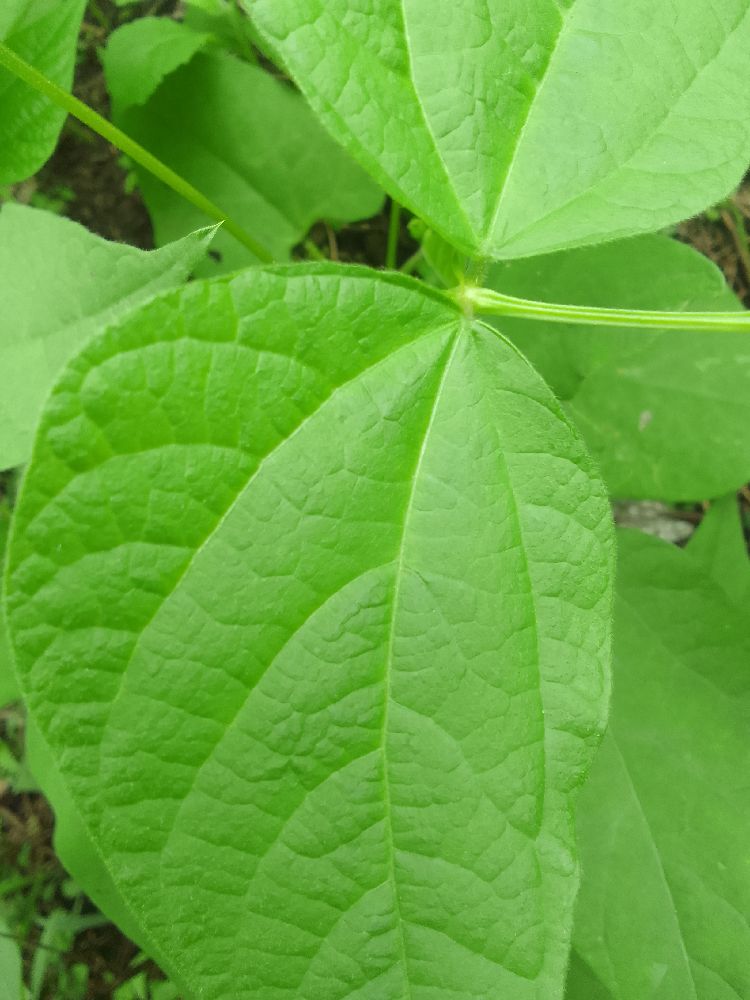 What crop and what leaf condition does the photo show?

common bean, healthy
